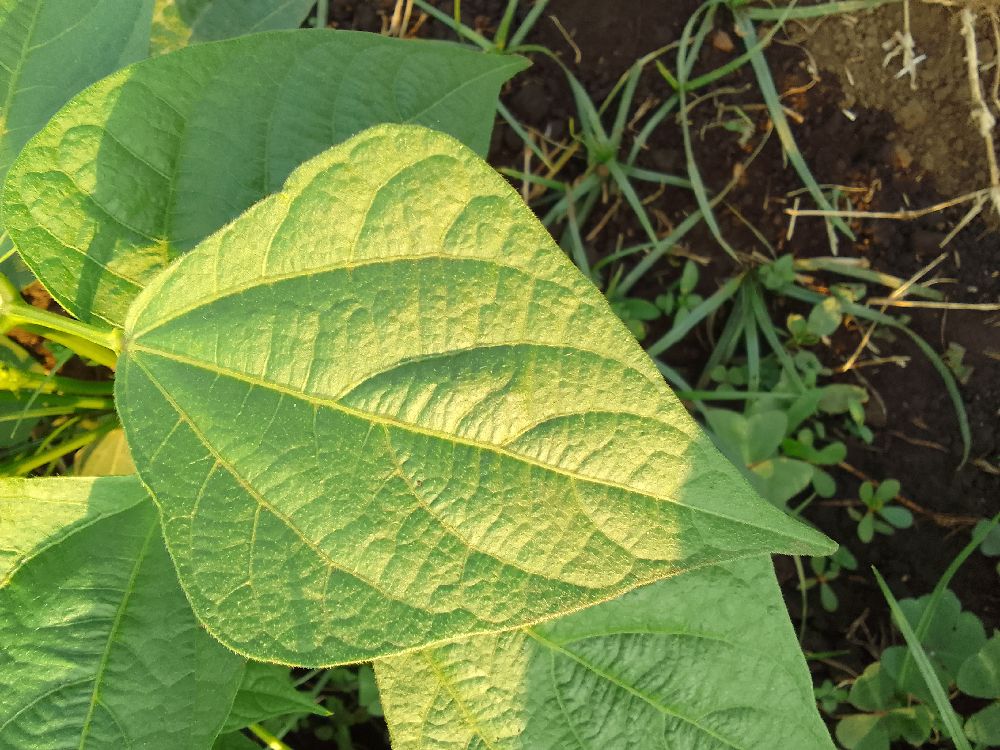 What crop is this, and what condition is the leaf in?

common bean, healthy
